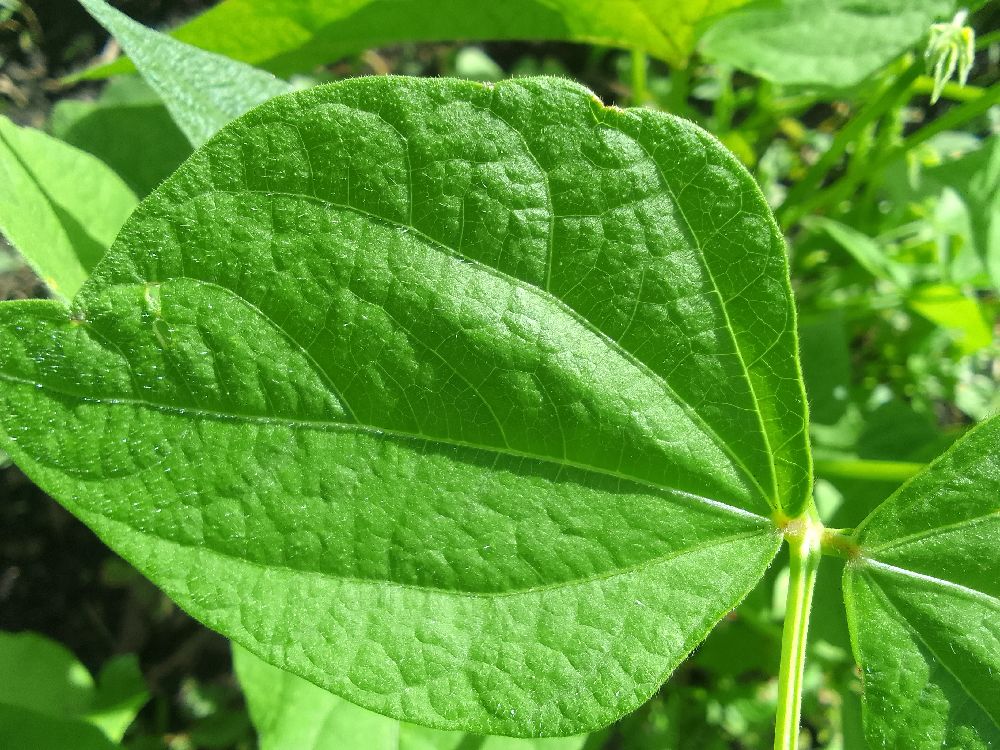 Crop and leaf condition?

common bean, healthy
